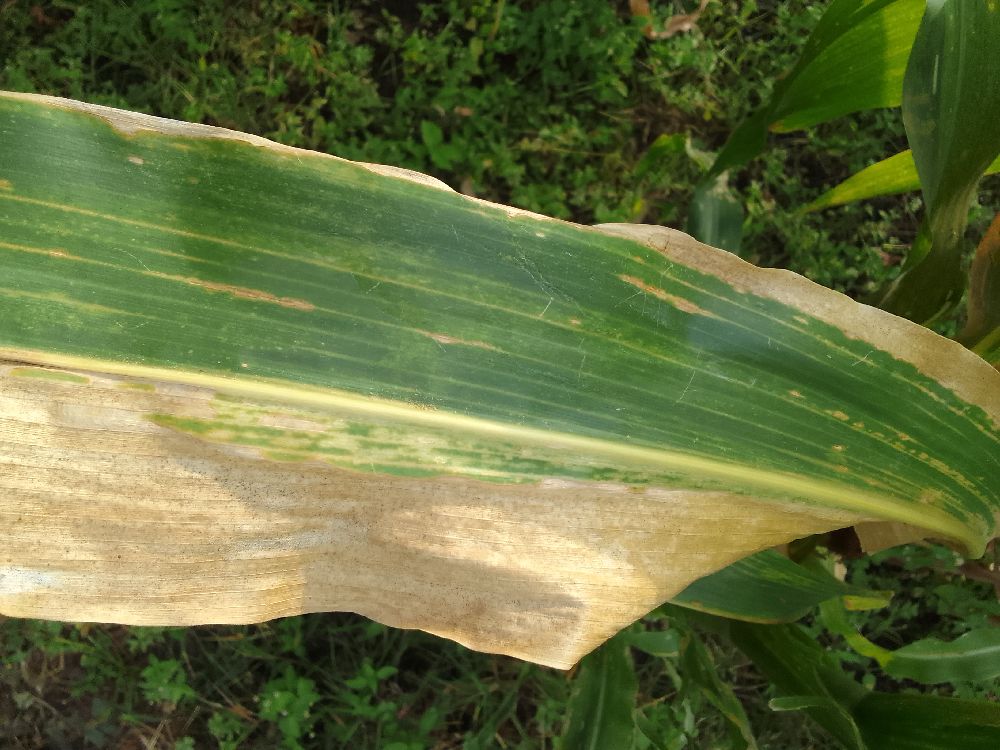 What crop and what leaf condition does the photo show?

maize, maize lethal necrosis
